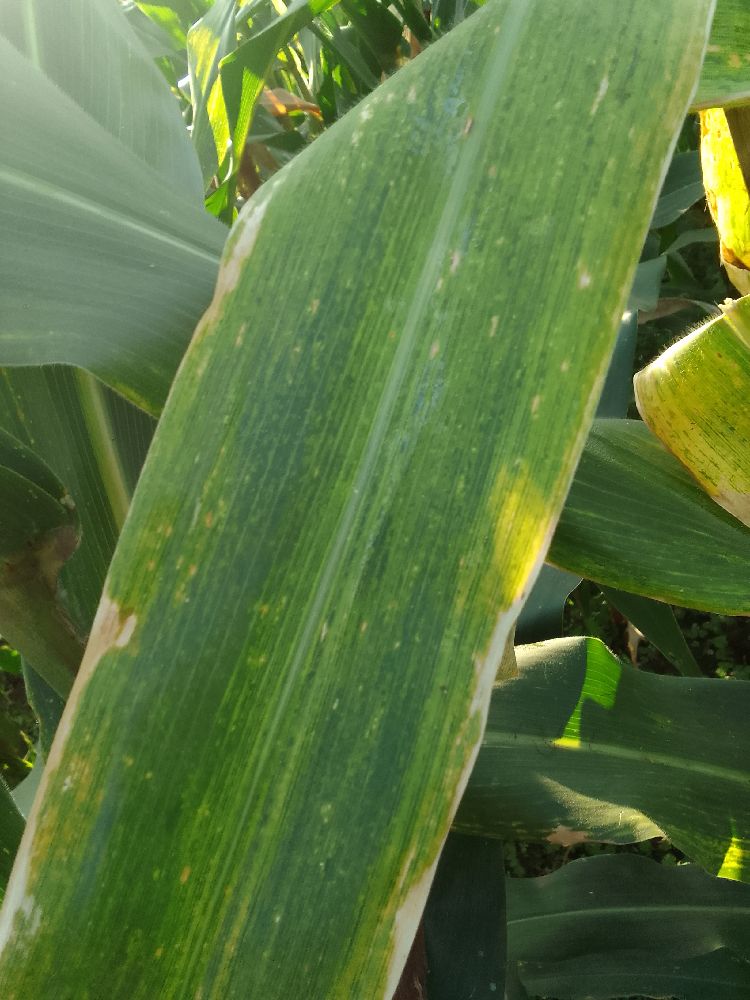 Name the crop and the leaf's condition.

maize, maize lethal necrosis
